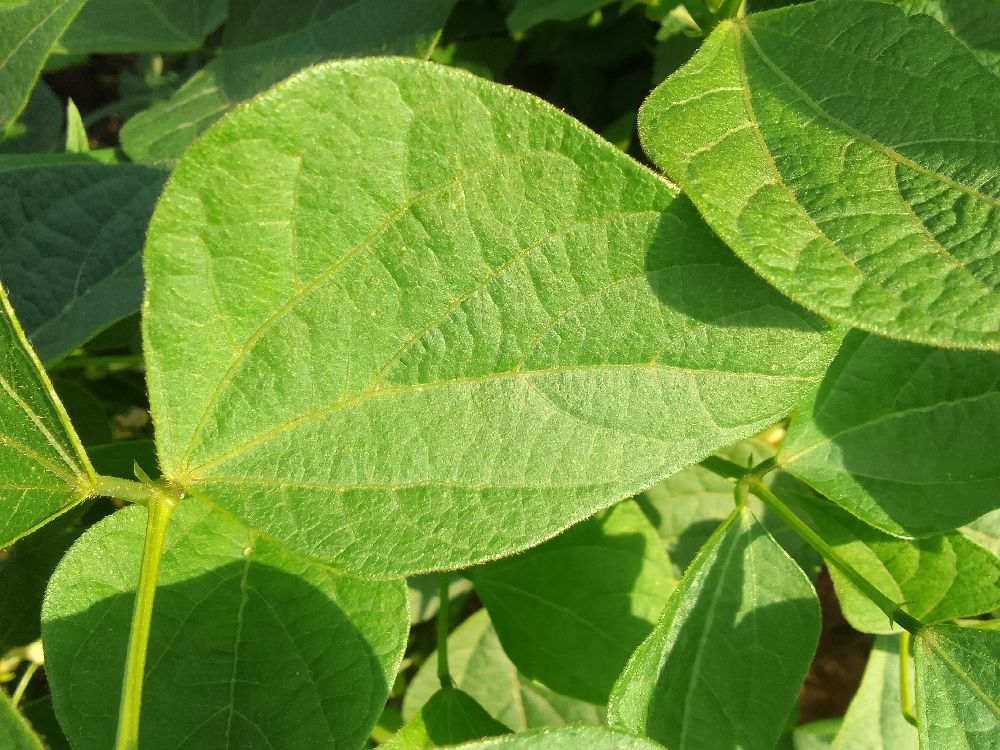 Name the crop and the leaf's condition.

common bean, healthy
